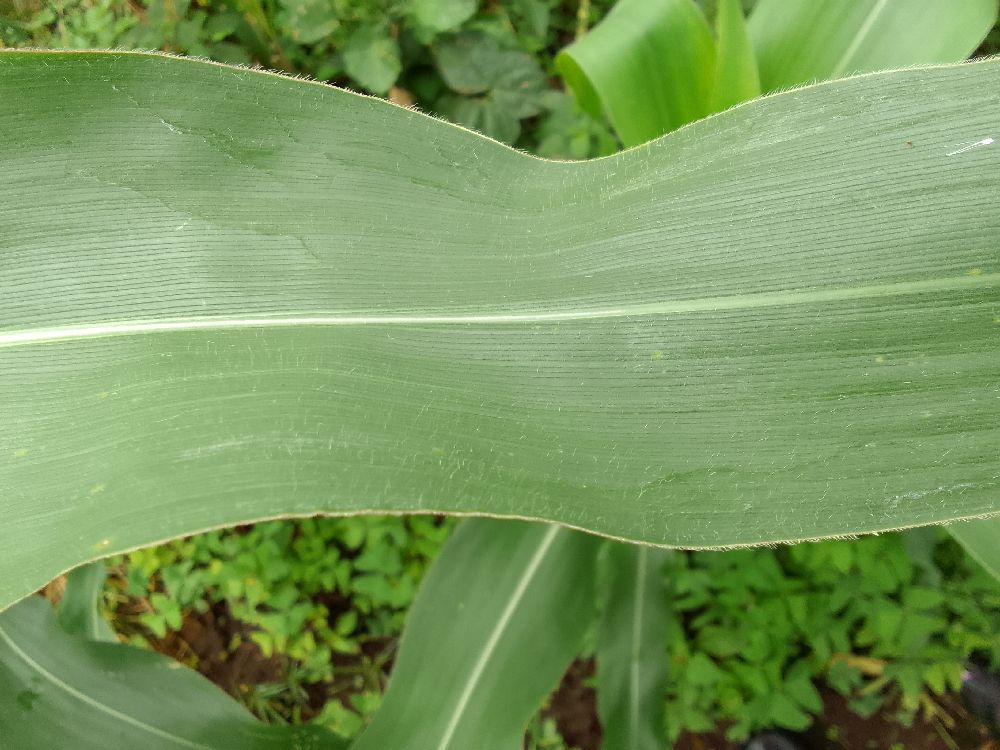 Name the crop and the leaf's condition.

maize, healthy
